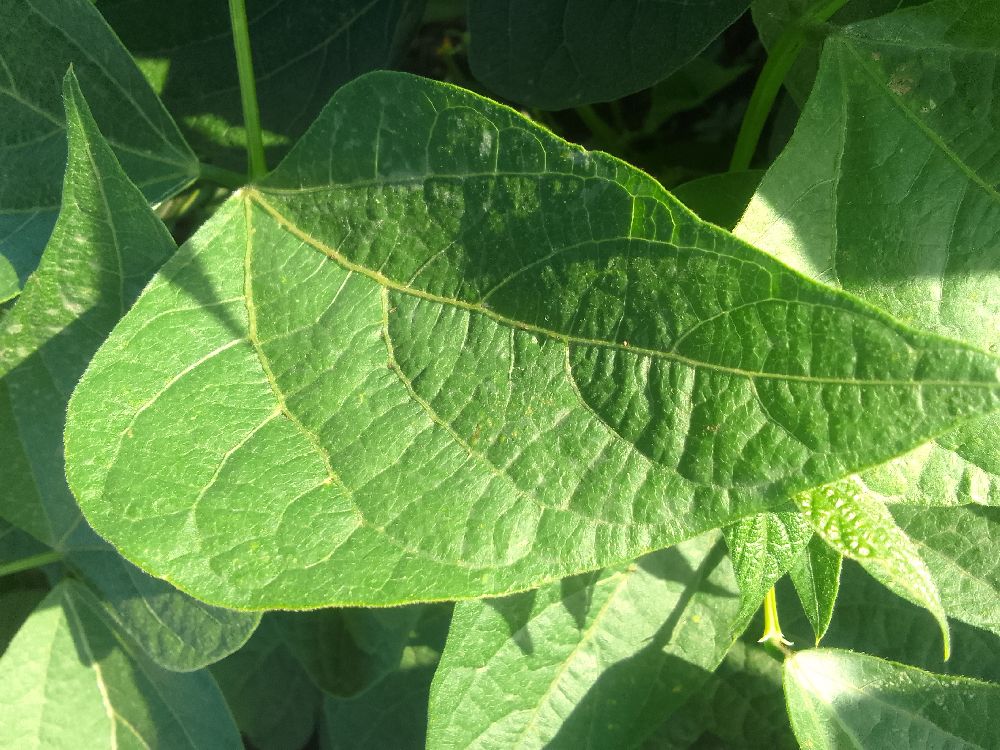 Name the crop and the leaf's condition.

common bean, healthy
